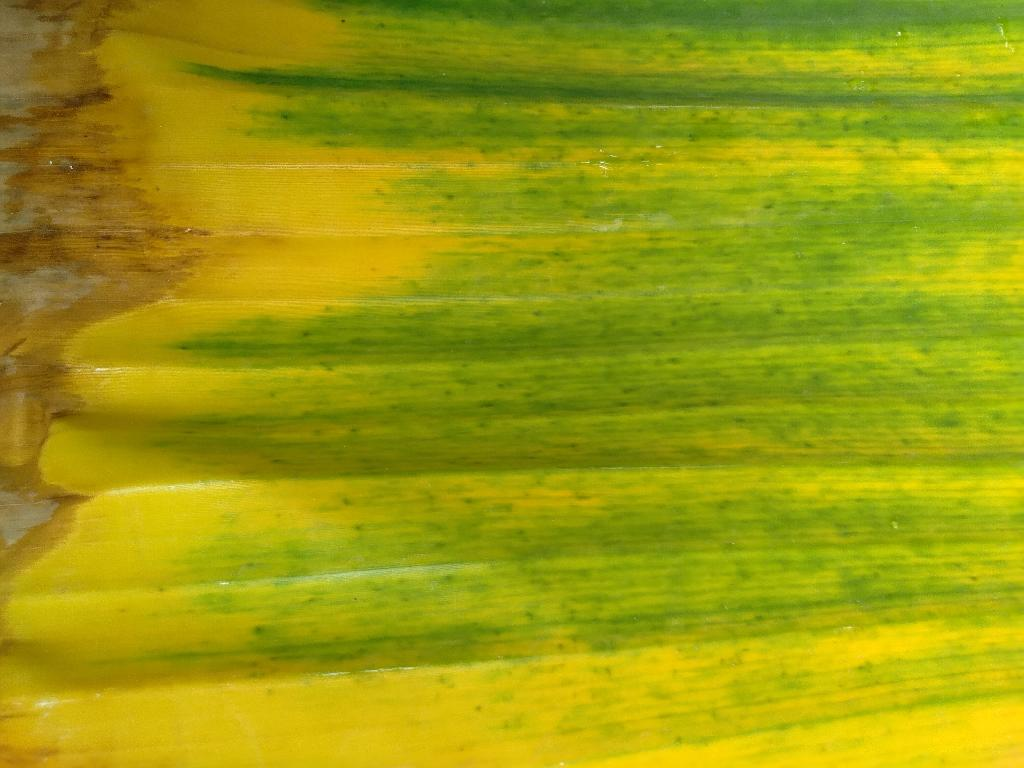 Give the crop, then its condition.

banana, fusarium wilt race 1
